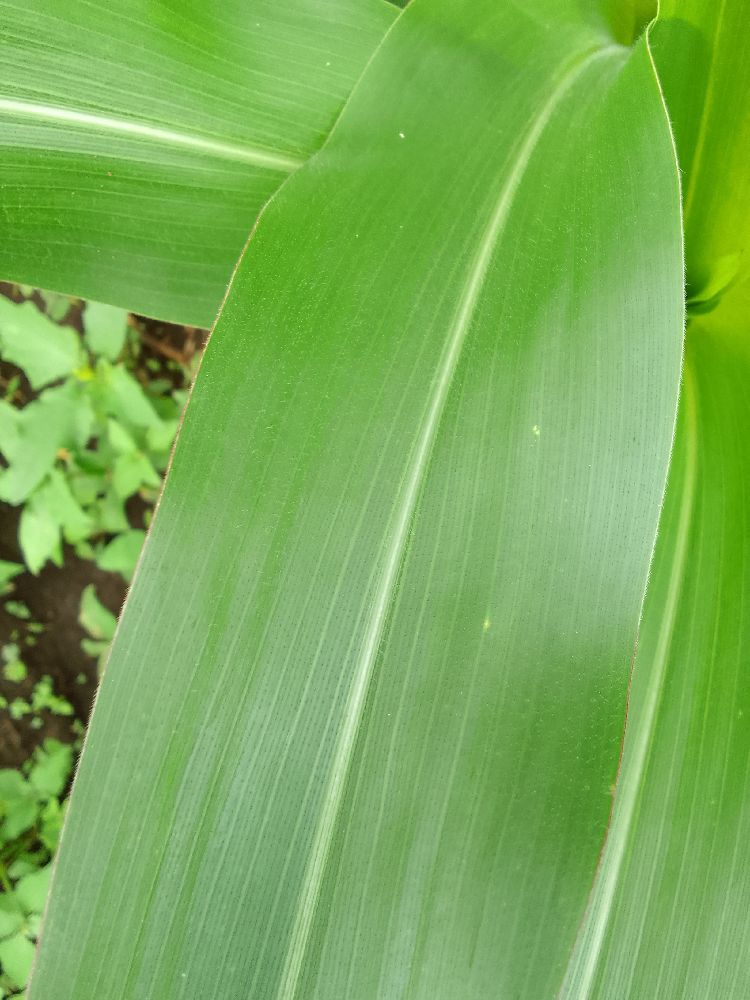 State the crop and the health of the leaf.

maize, healthy
